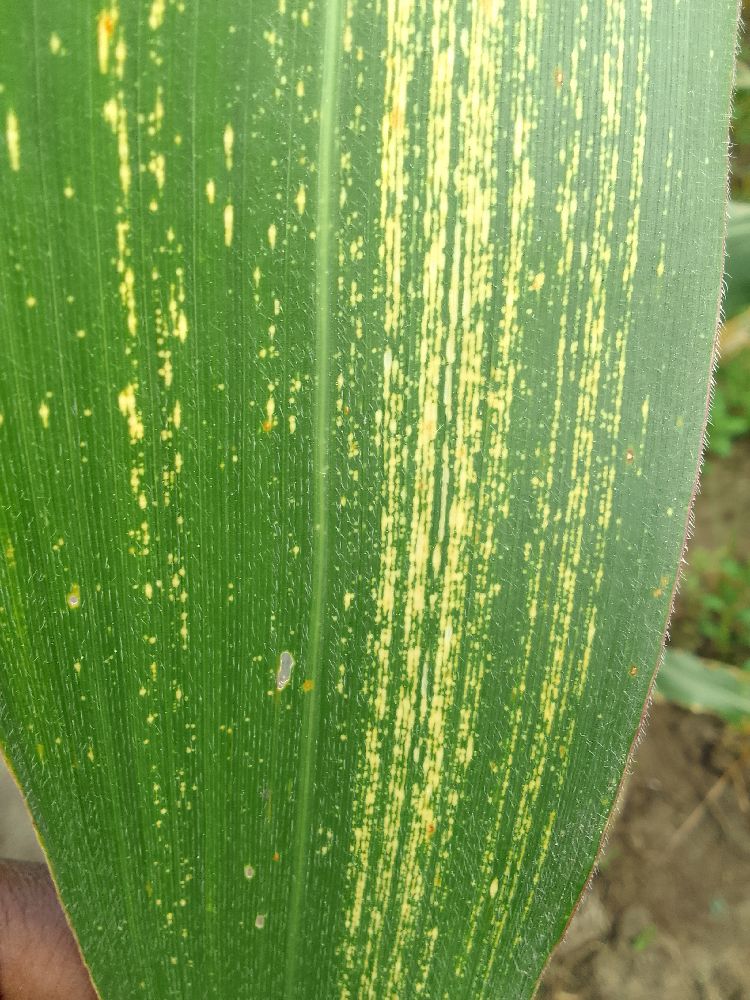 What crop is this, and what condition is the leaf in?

maize, maize streak virus
